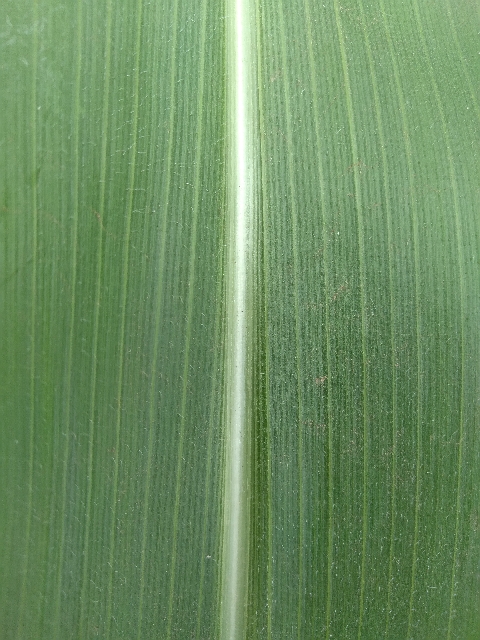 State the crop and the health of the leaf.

maize, healthy
